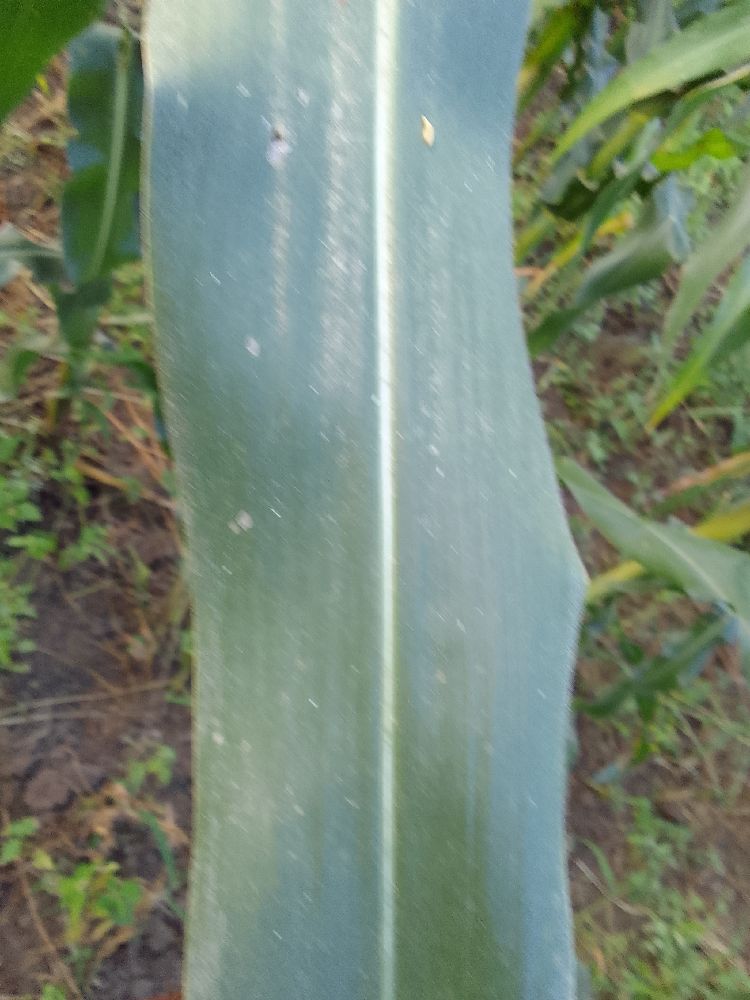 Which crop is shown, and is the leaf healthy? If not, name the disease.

maize, healthy
